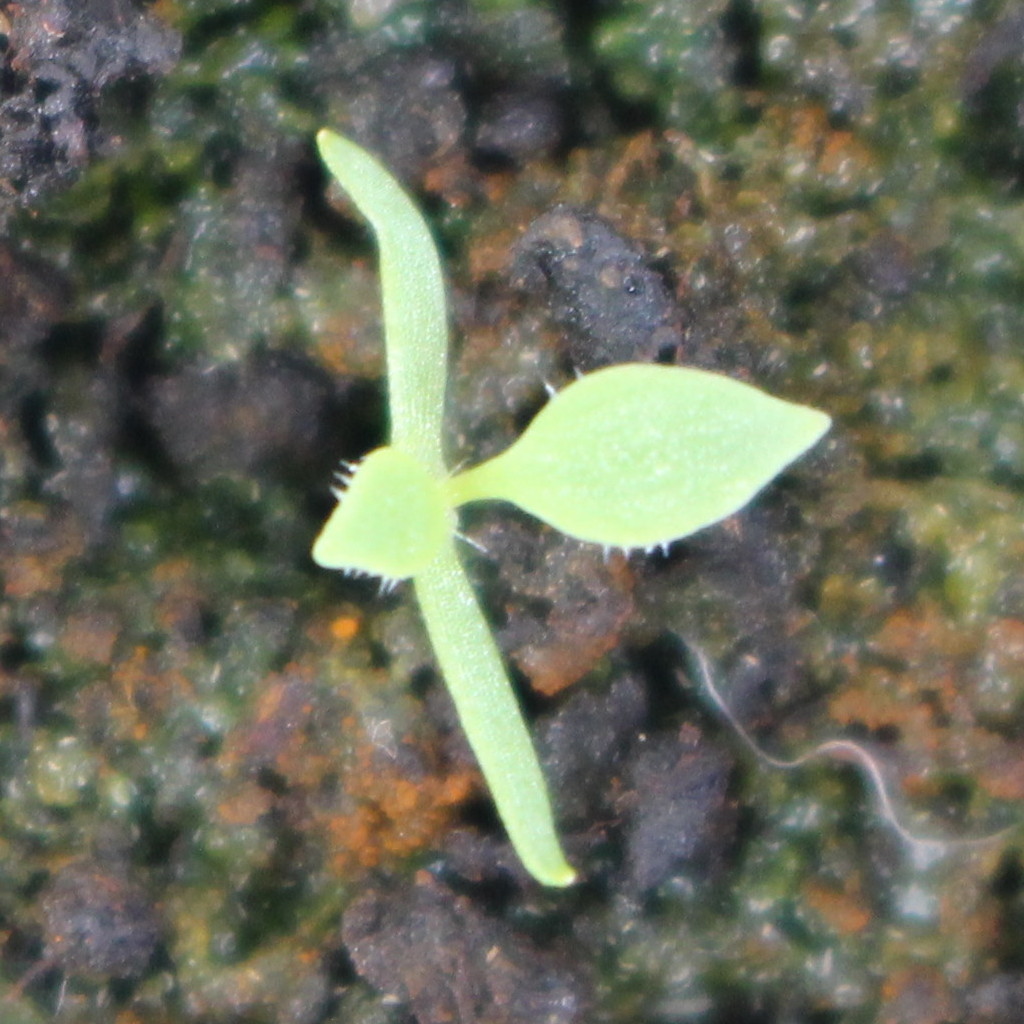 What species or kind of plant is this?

Papaver rhoeas
